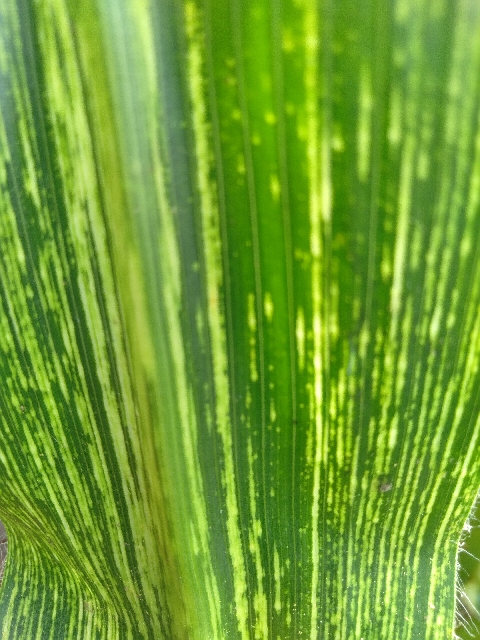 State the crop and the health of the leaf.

maize, maize streak virus
